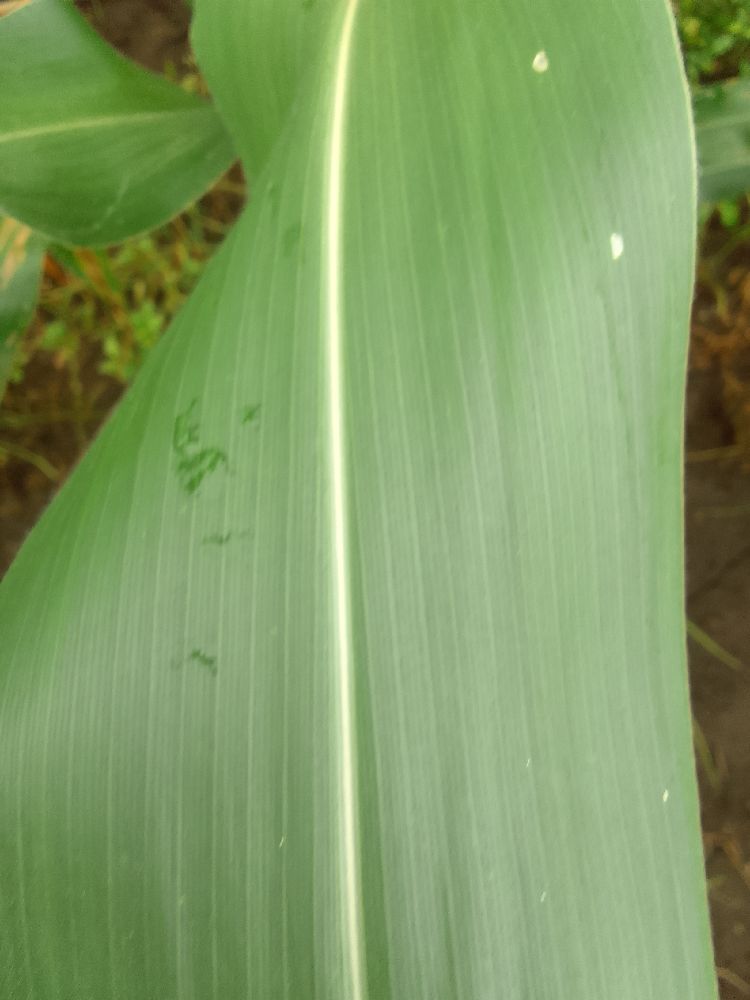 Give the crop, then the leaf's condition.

maize, healthy
